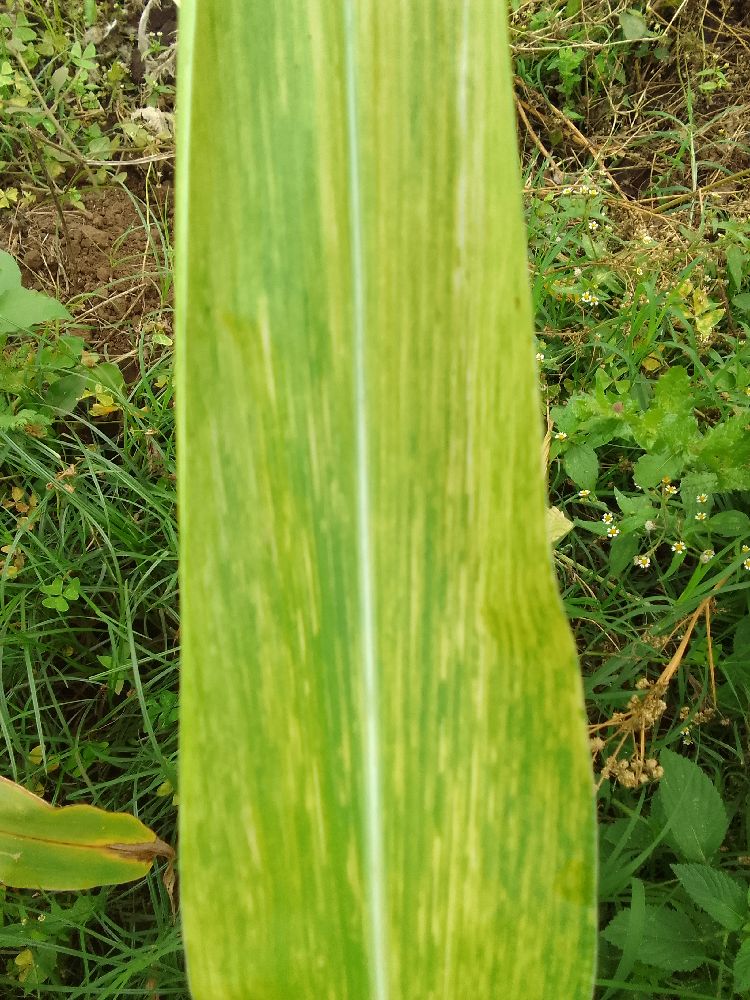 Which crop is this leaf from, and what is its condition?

maize, maize lethal necrosis
